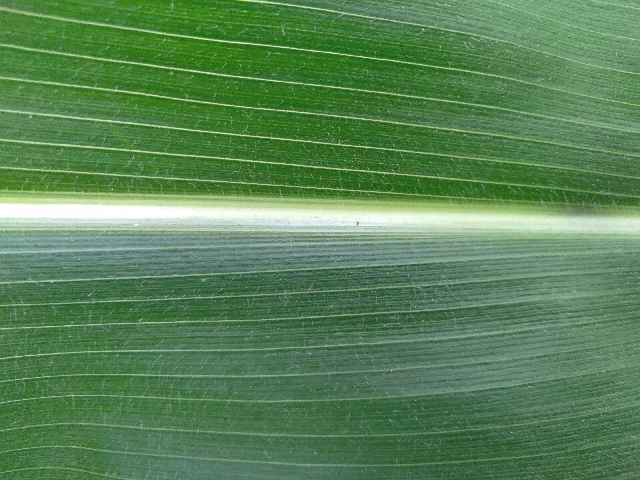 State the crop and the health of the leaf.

maize, healthy
